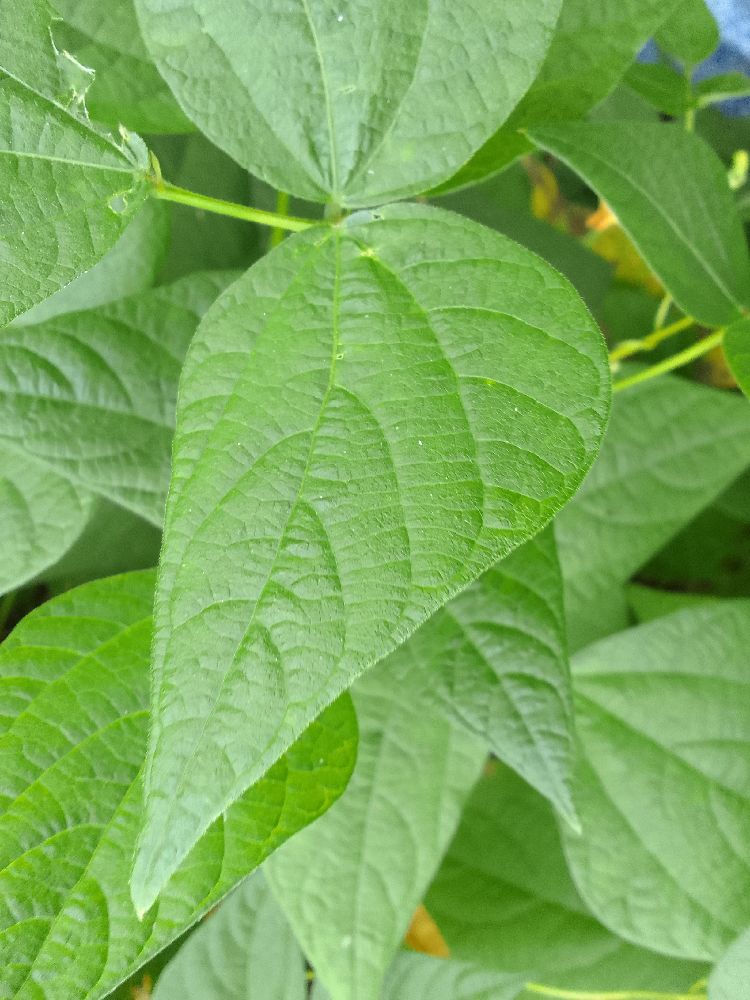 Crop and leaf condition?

common bean, healthy
